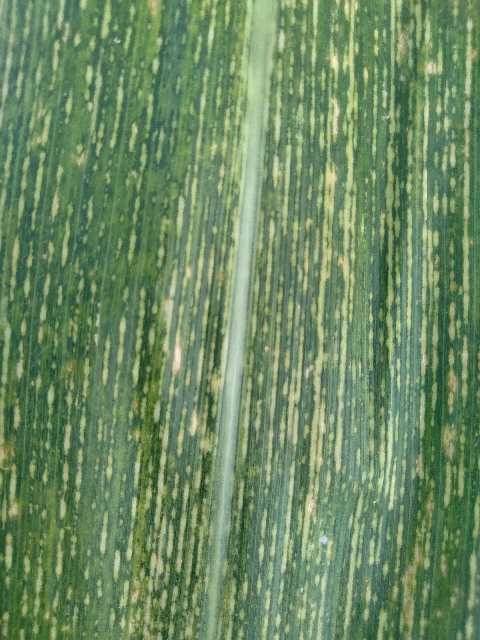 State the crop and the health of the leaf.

maize, maize streak virus
